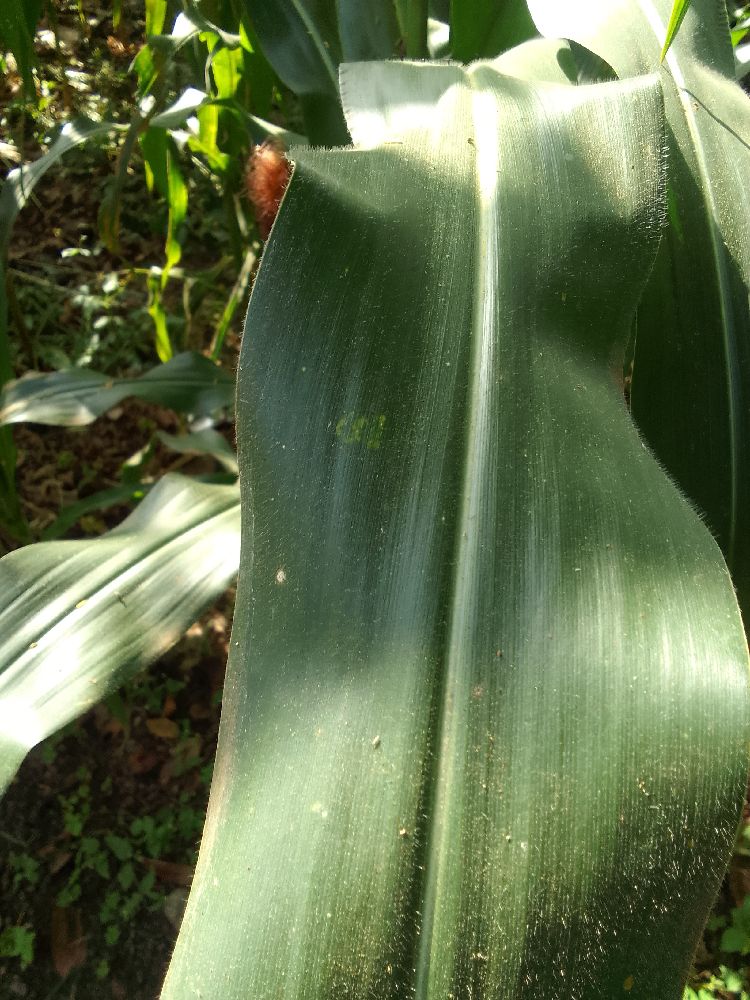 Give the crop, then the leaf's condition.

maize, healthy
